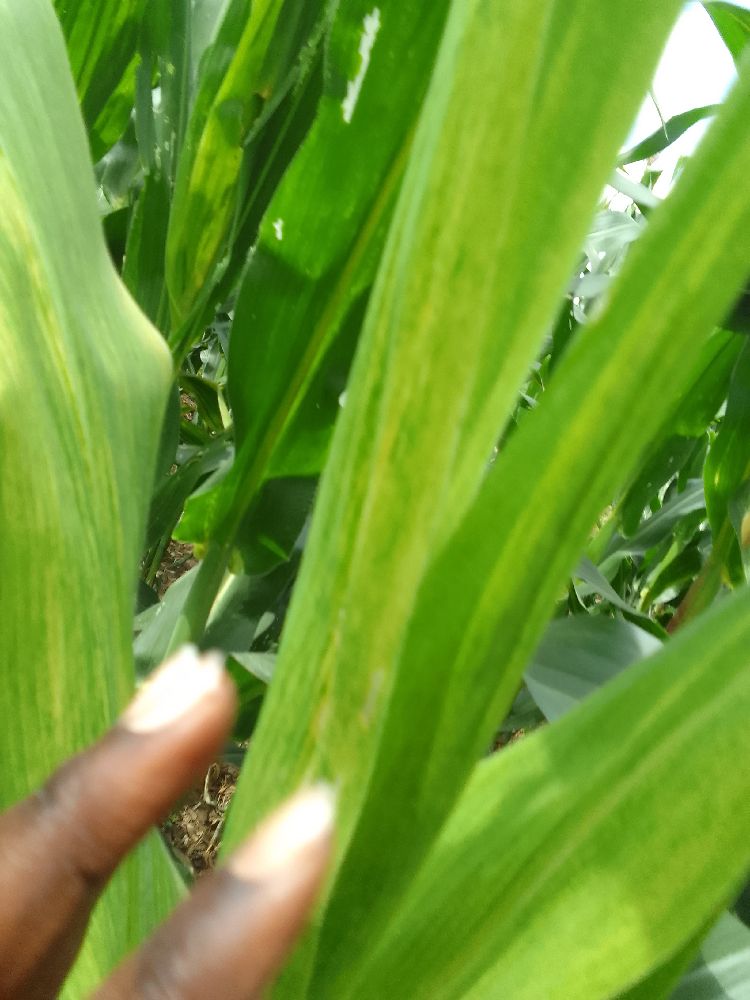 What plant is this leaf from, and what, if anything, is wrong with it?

maize, maize lethal necrosis
